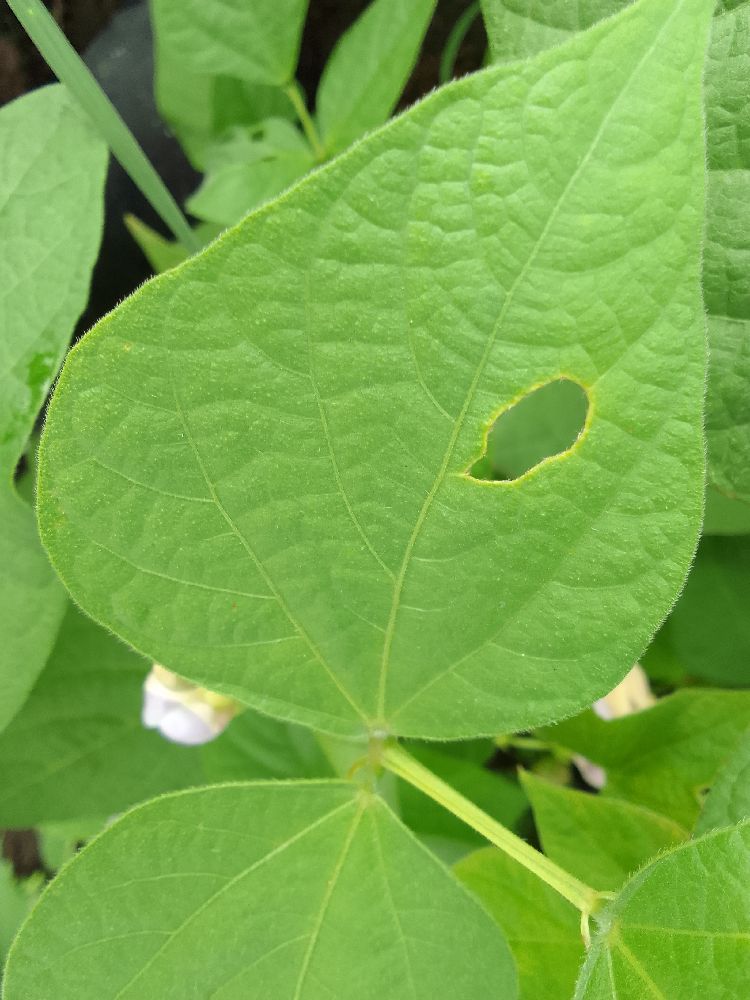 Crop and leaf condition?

common bean, healthy
